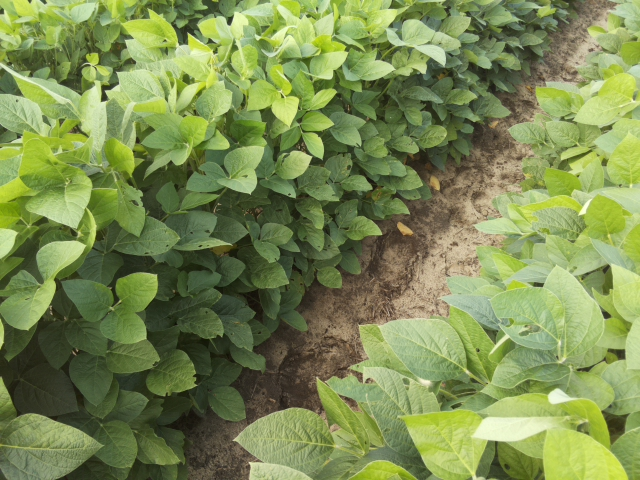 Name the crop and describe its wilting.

soybean, leaves with no wilting
